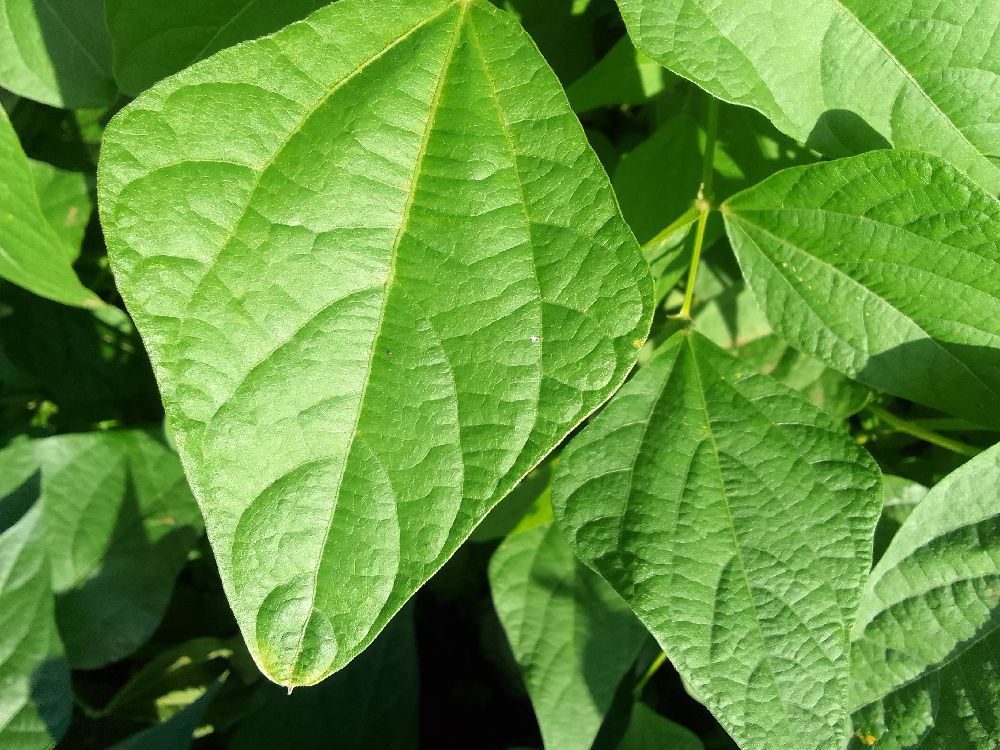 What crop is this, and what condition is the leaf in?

common bean, healthy
